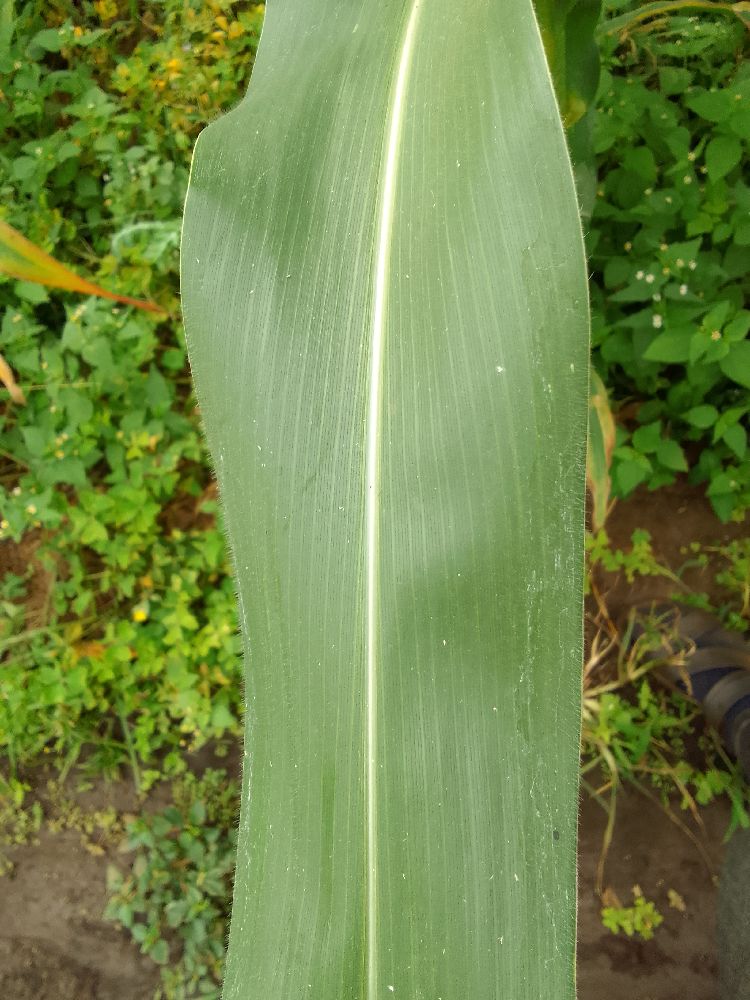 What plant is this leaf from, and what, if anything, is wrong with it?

maize, healthy
